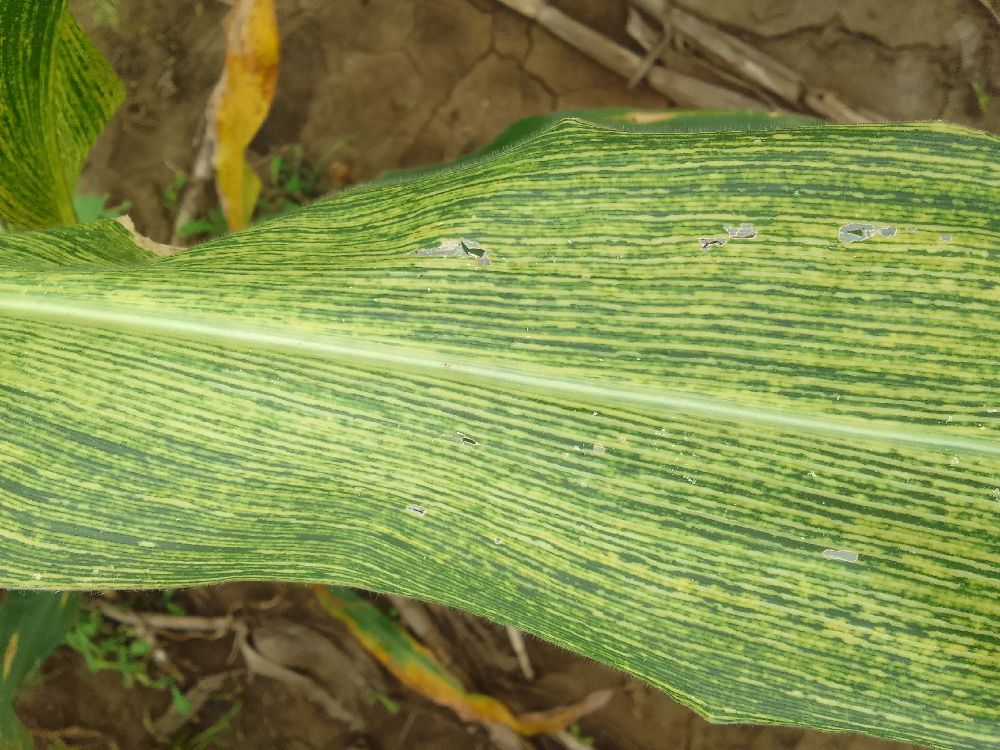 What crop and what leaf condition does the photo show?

maize, maize streak virus
